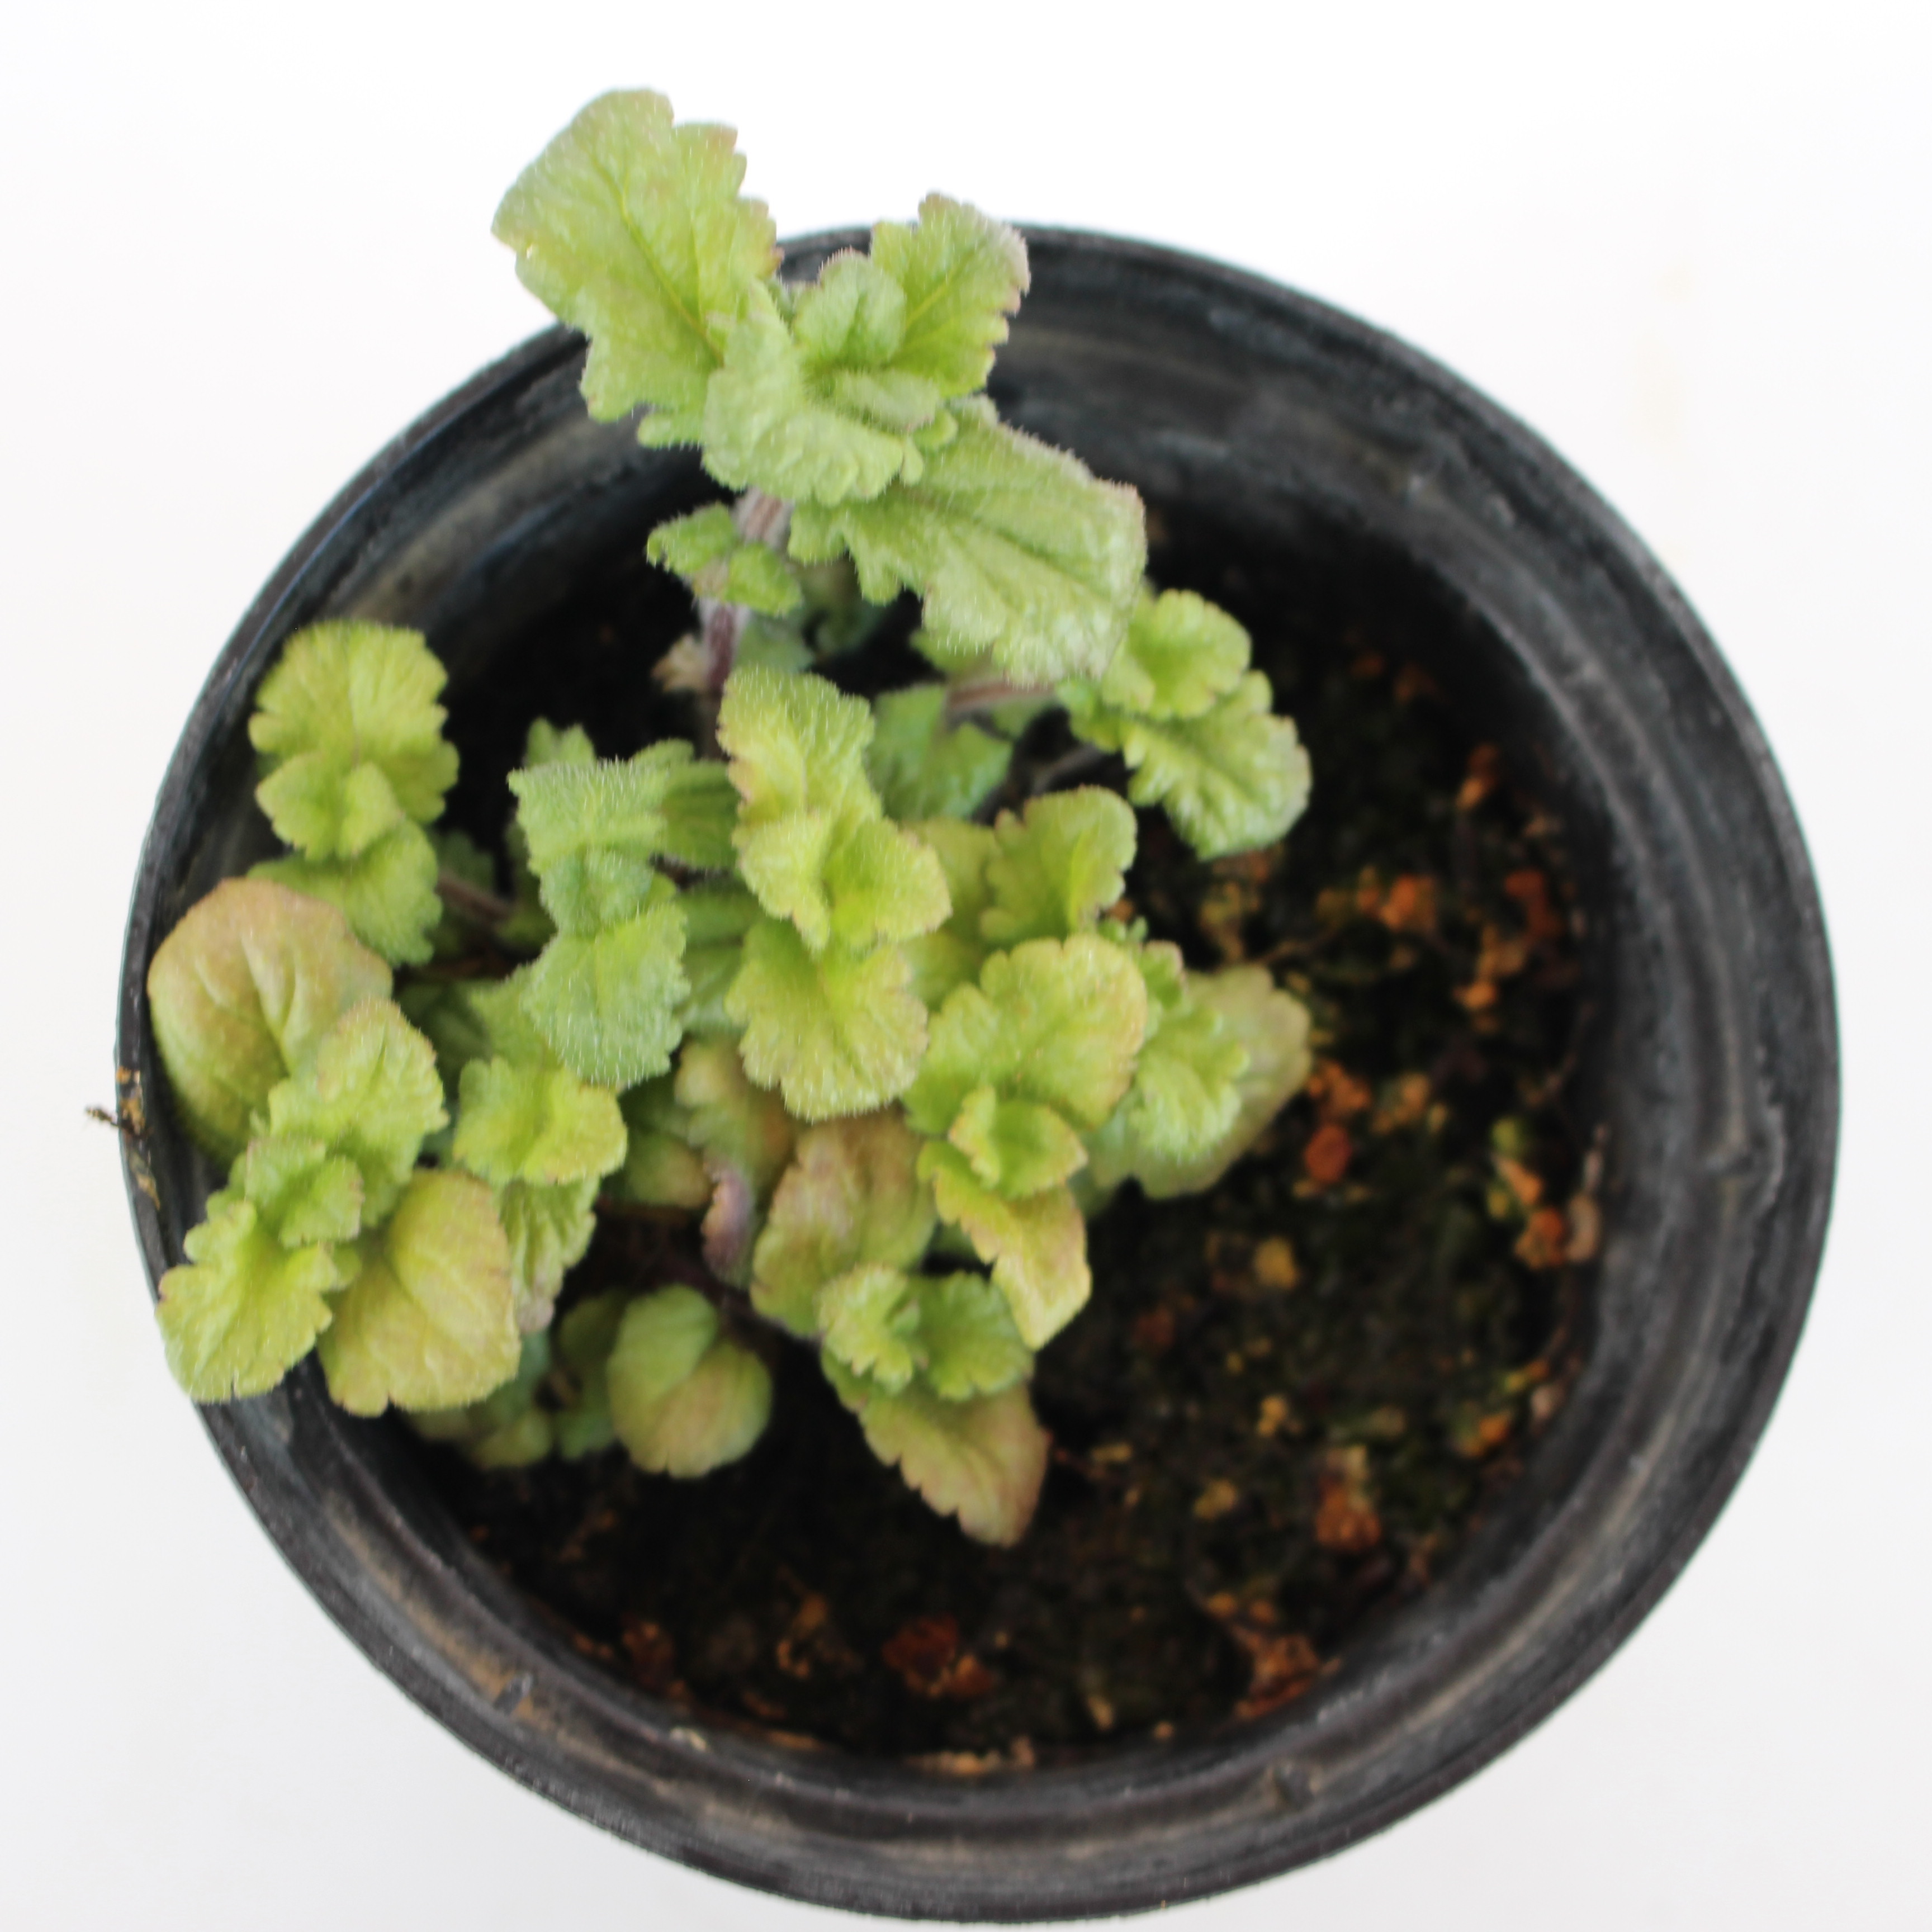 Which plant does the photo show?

Veronica persica
